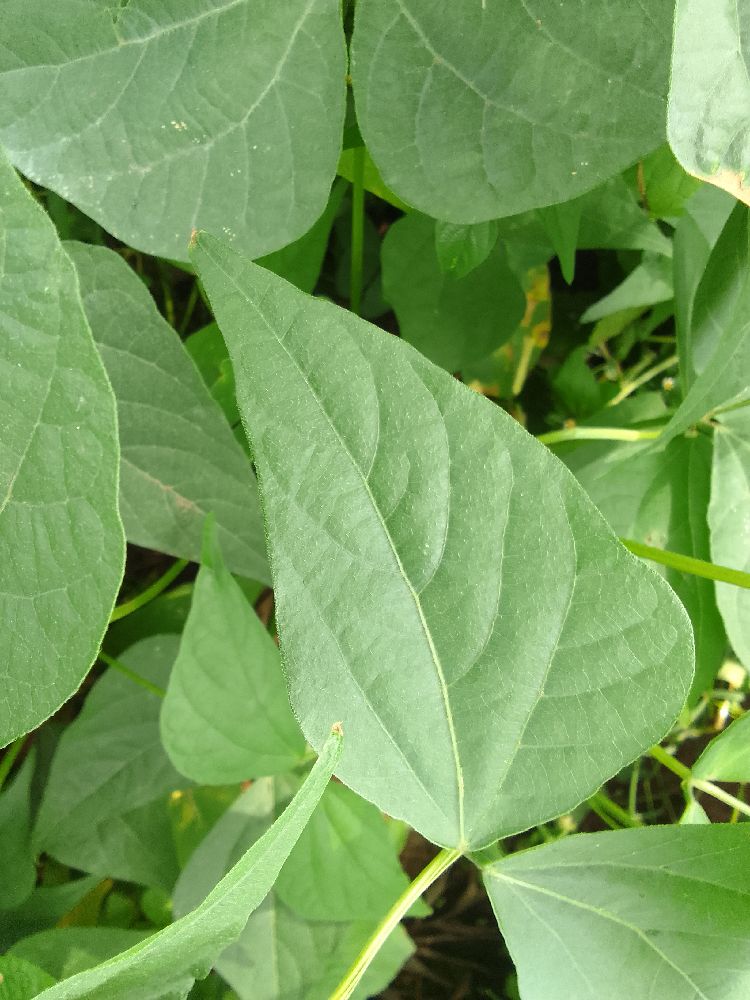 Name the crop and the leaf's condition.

common bean, healthy
